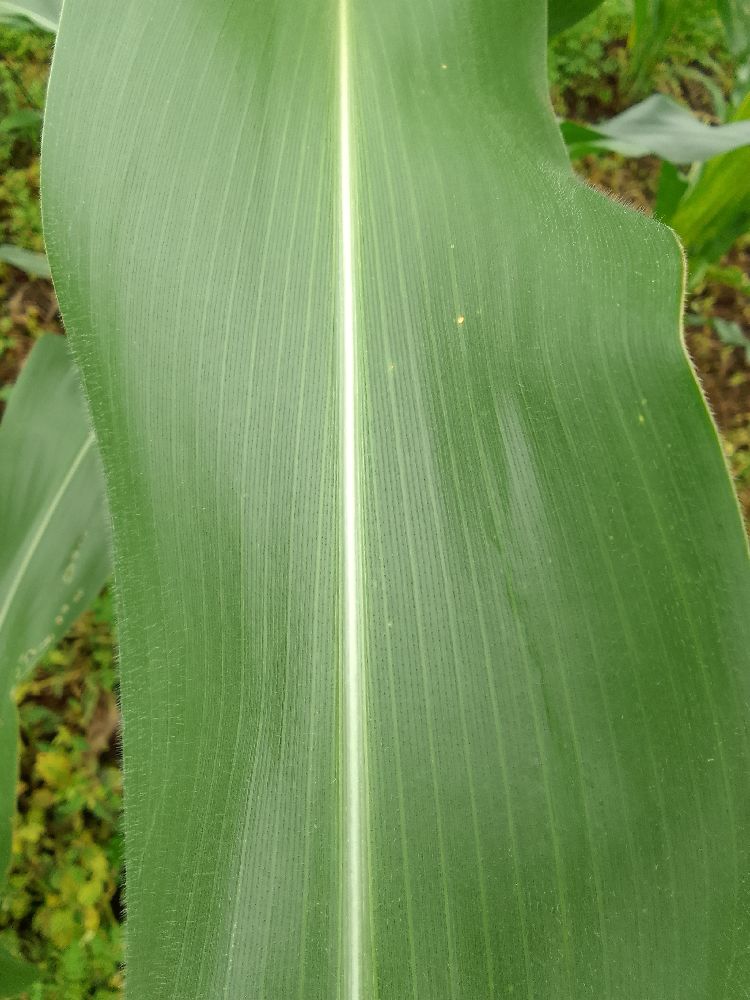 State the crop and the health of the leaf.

maize, healthy
